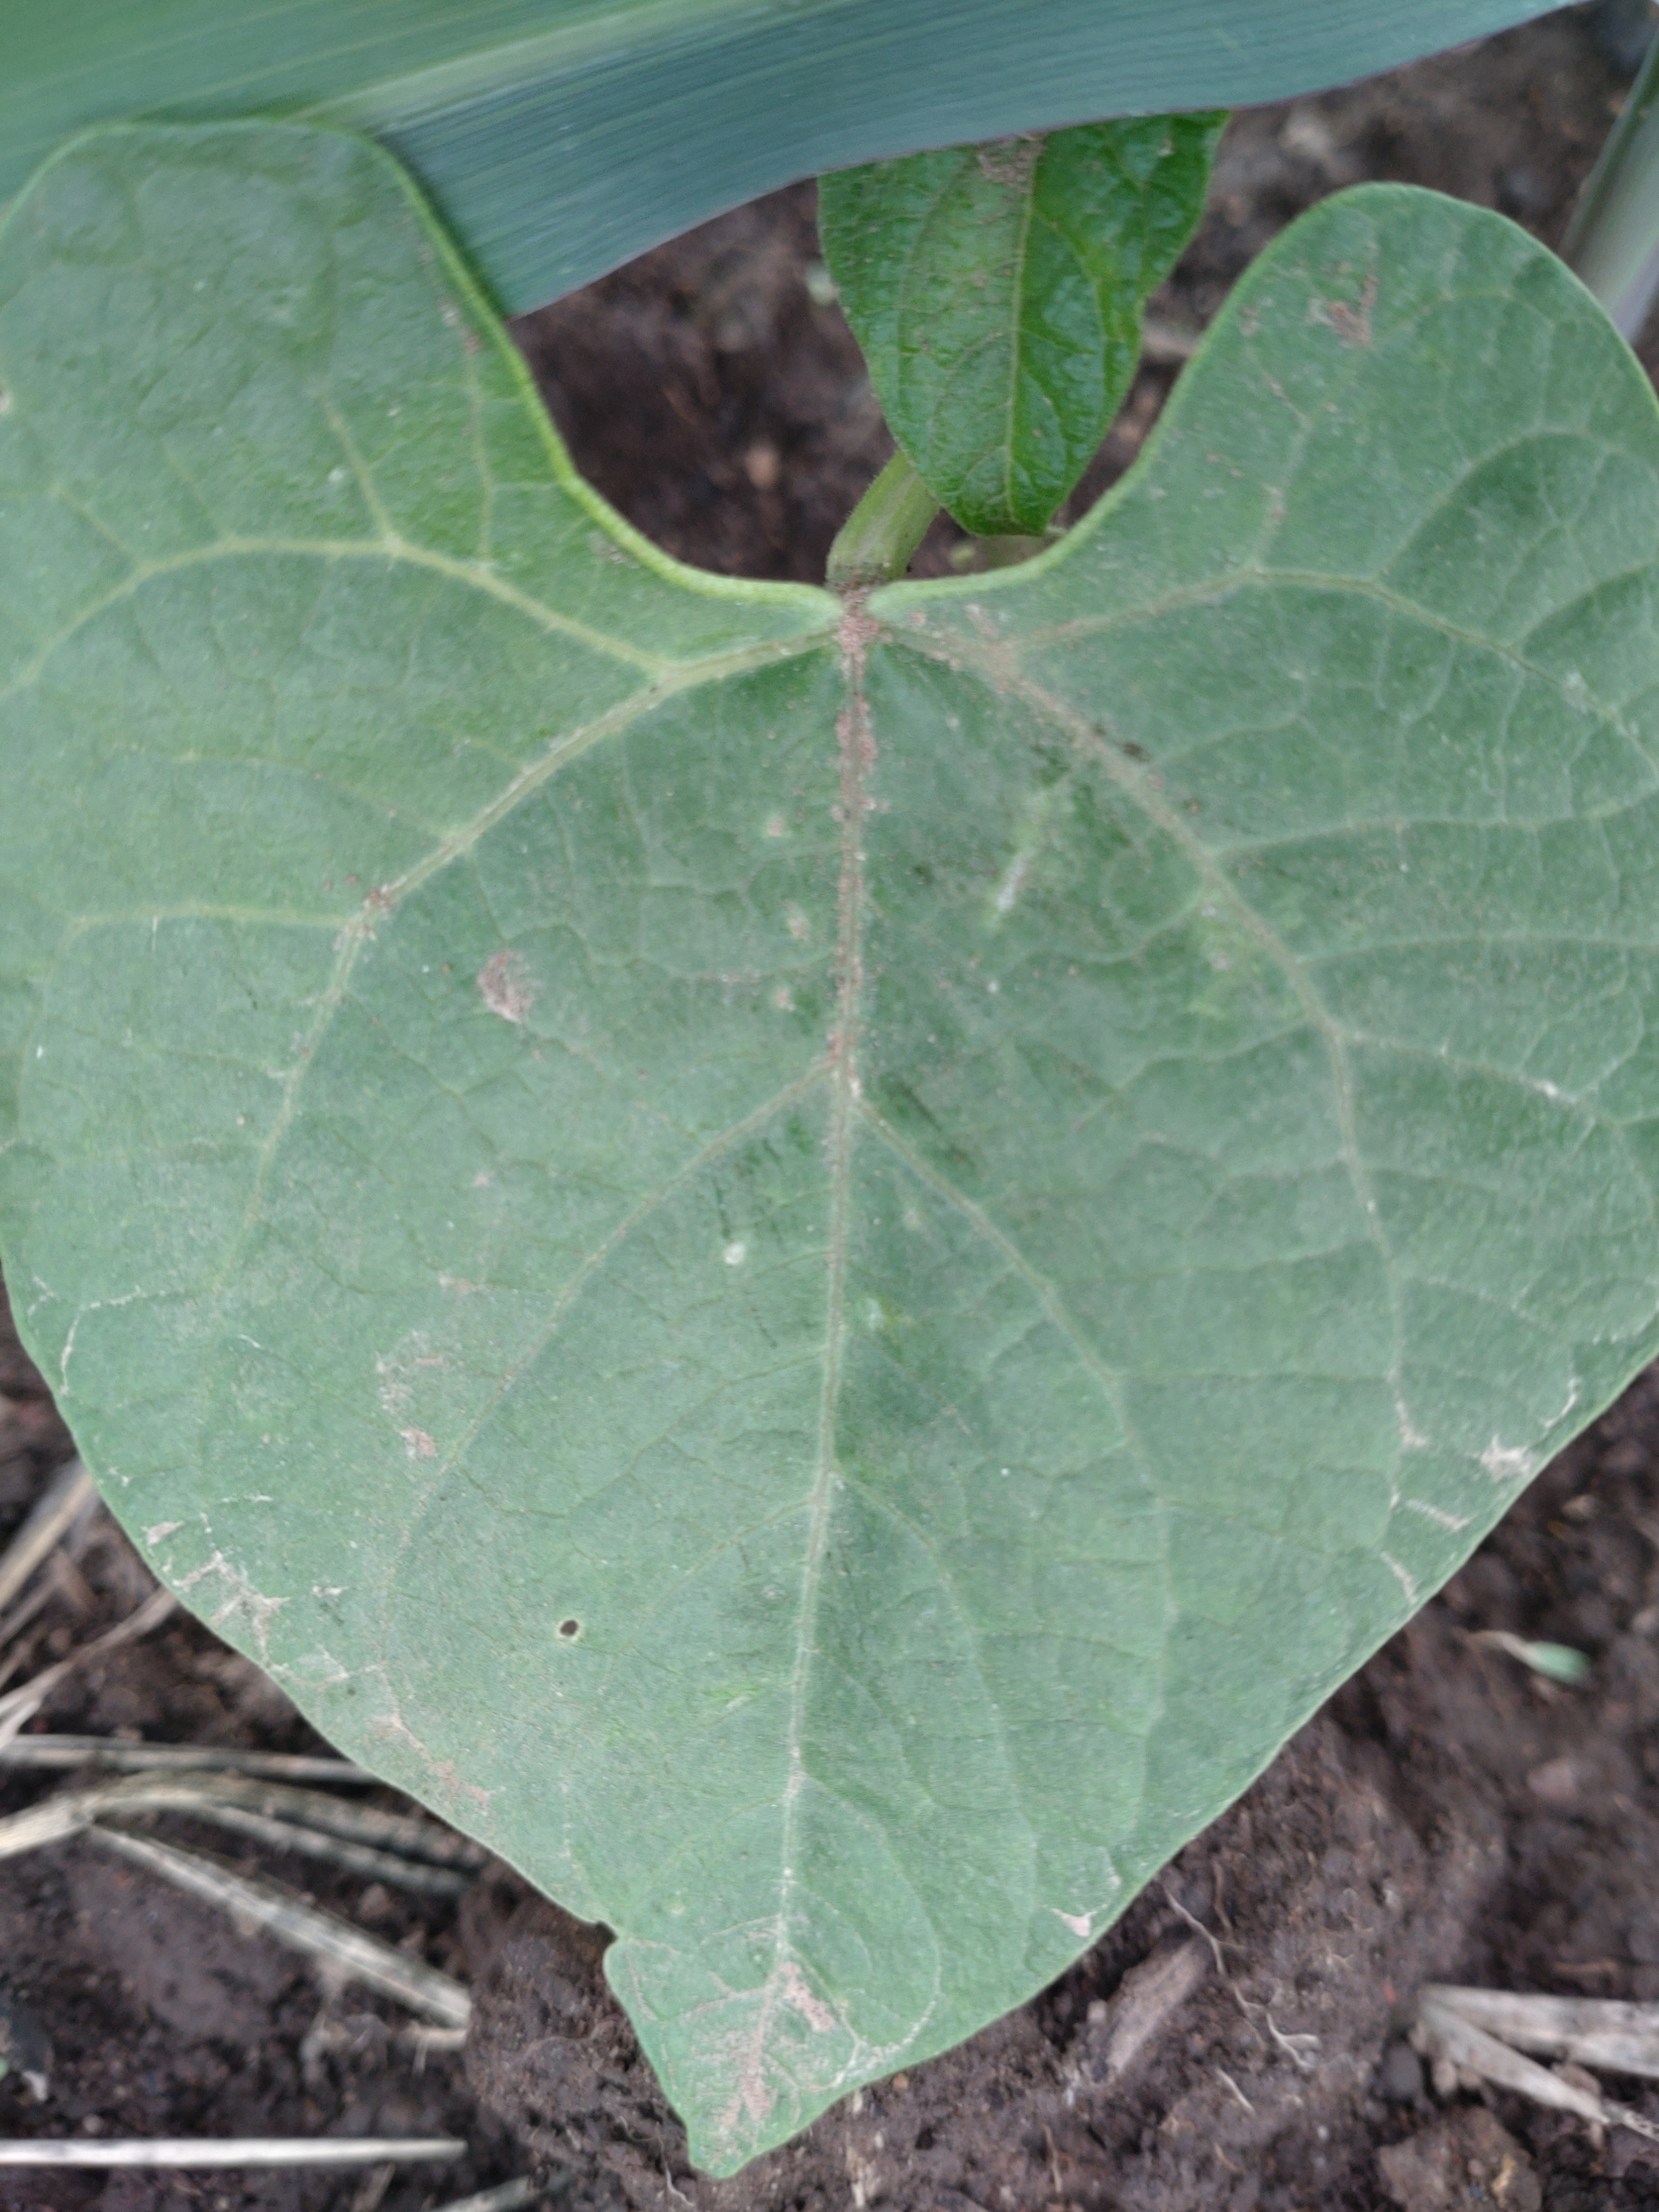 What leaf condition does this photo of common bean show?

healthy
